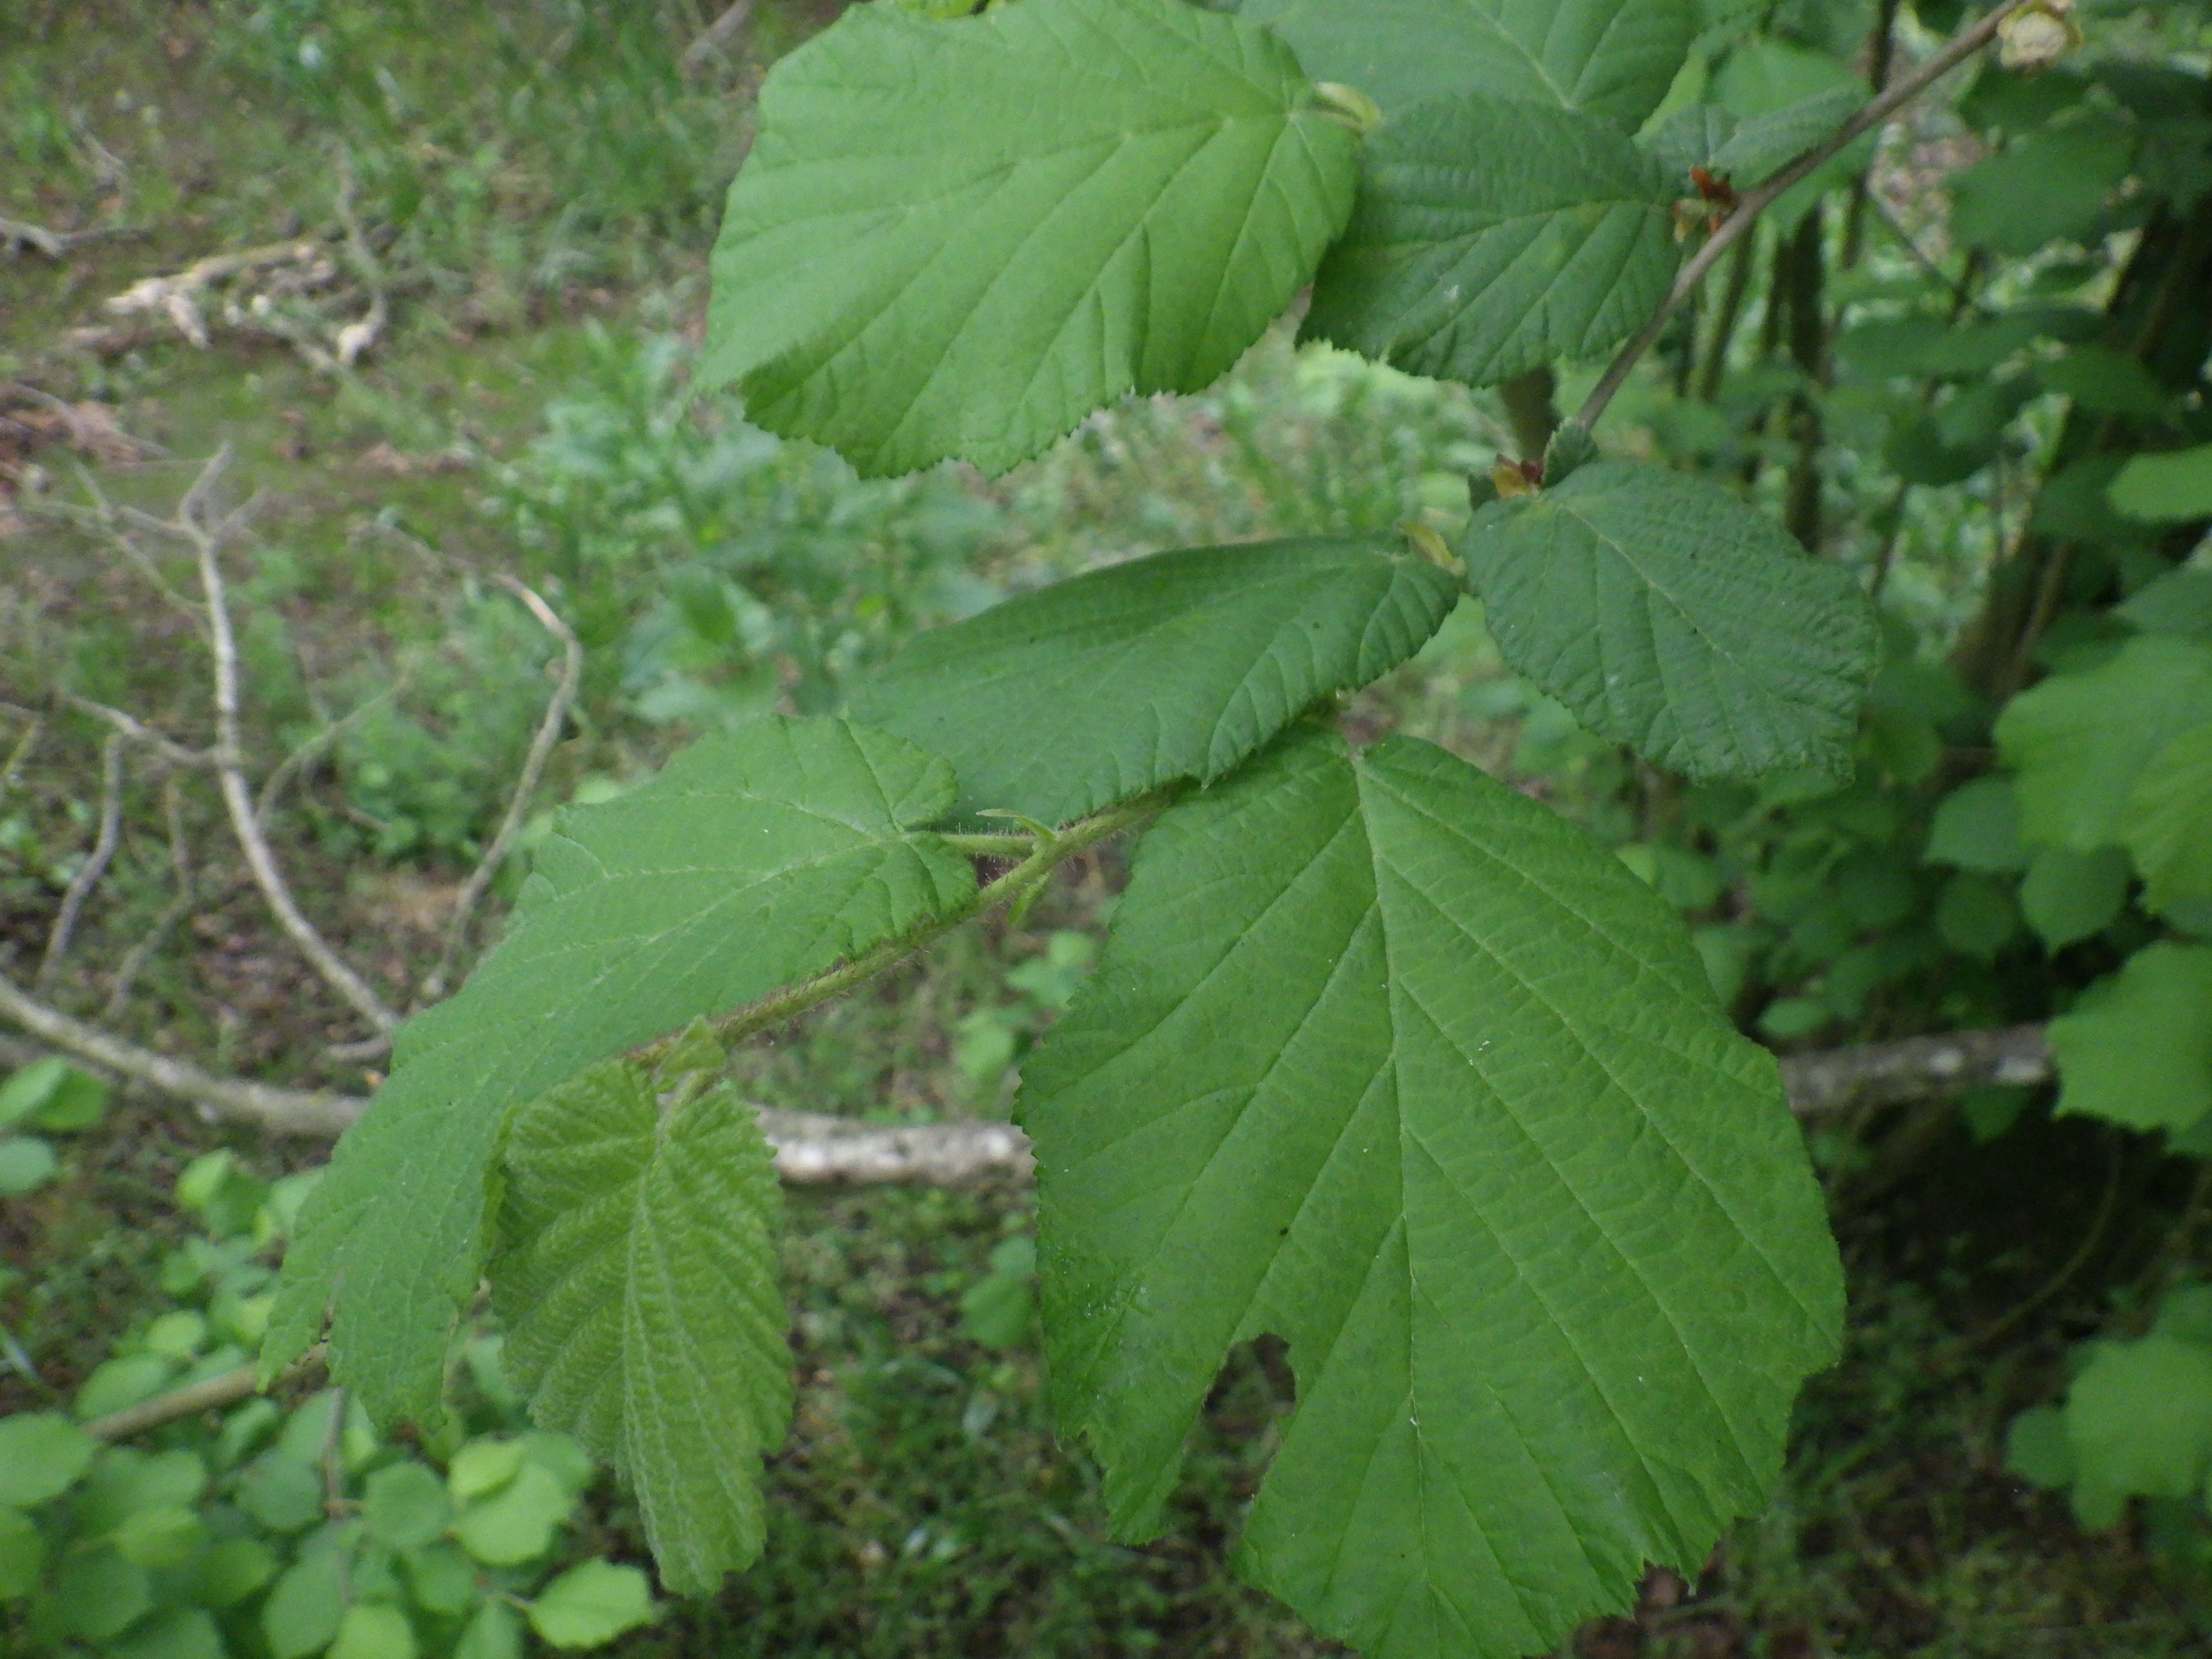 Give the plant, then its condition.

hazel, phytophagous
